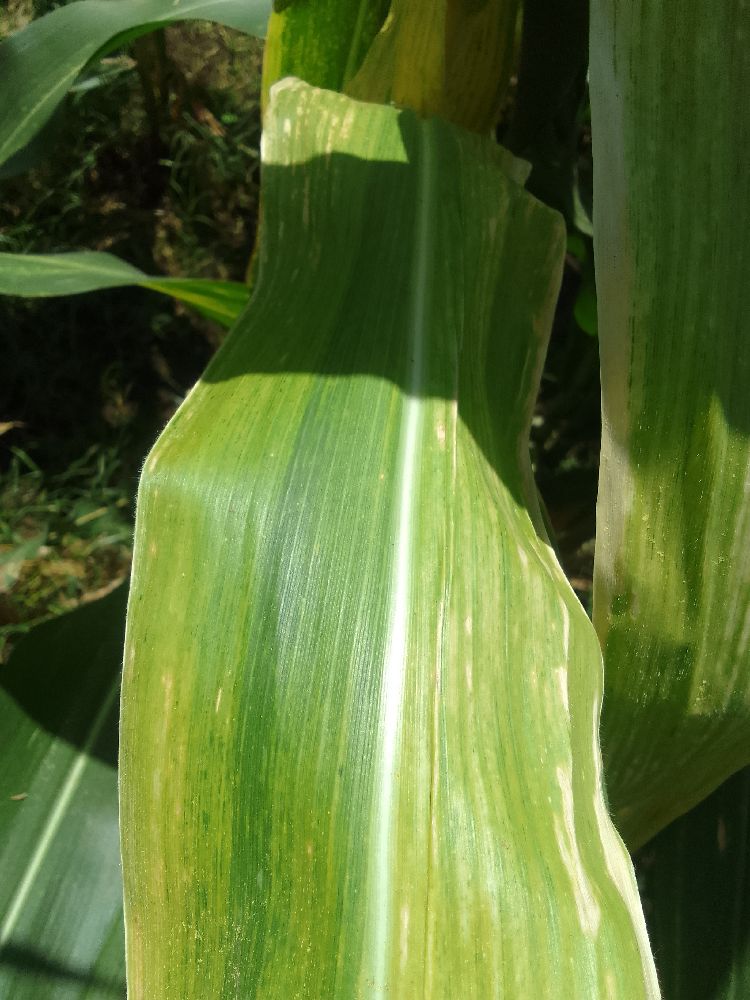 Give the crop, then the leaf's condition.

maize, maize lethal necrosis
